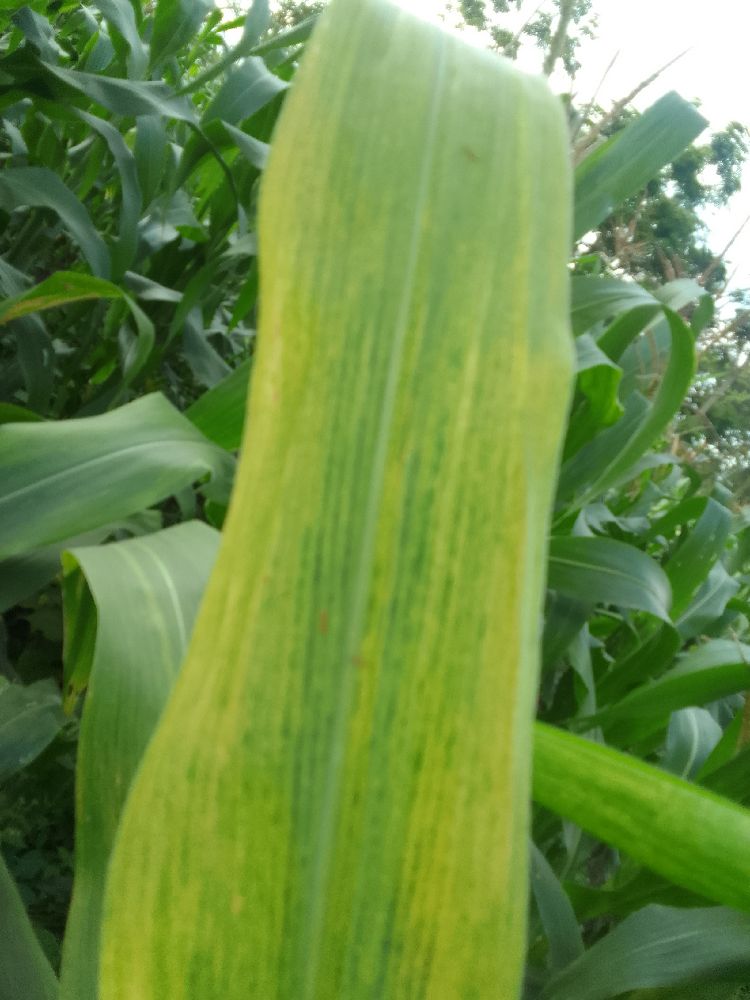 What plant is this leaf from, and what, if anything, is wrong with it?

maize, maize lethal necrosis
